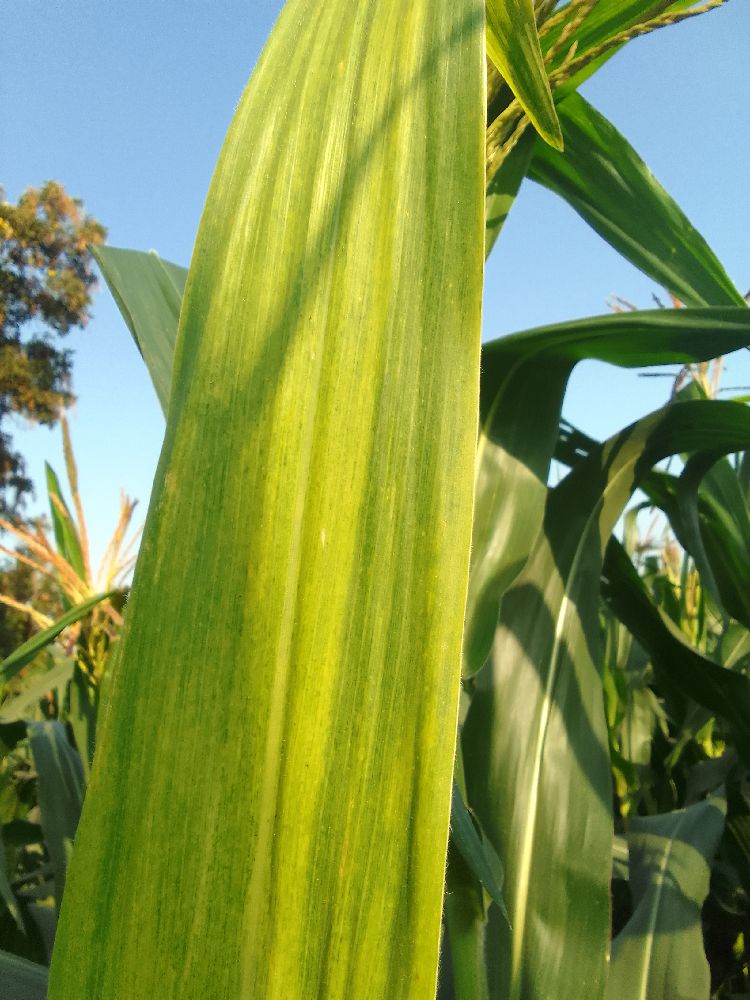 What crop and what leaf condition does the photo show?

maize, maize lethal necrosis
